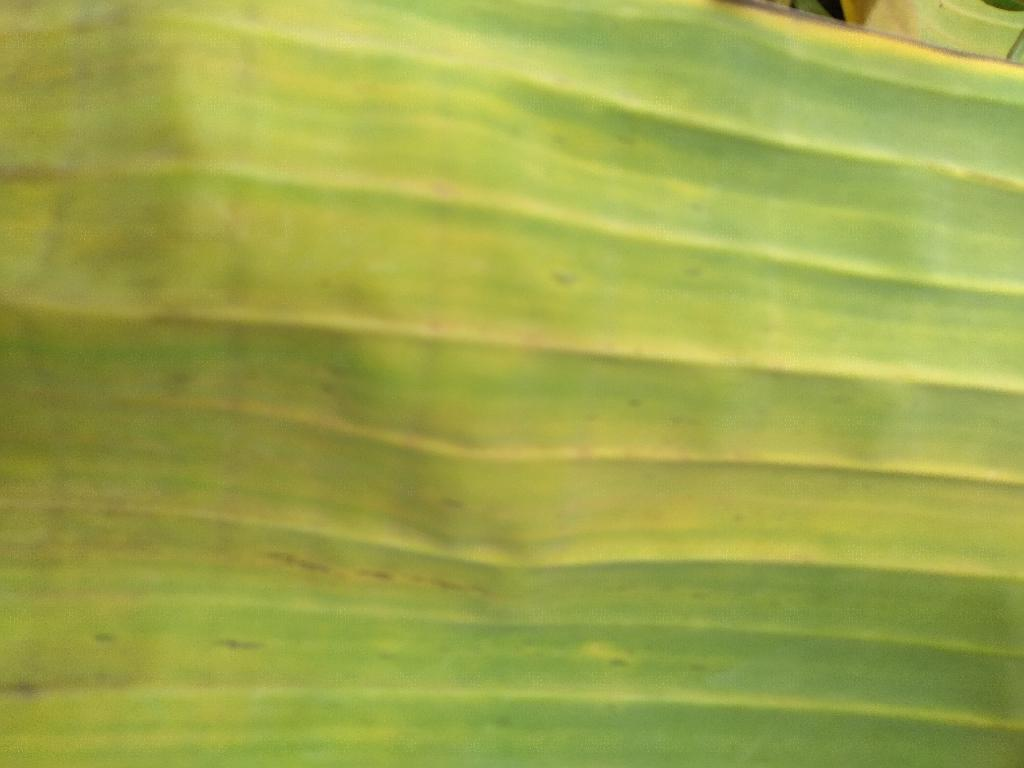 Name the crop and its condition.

banana, fusarium wilt race 1
